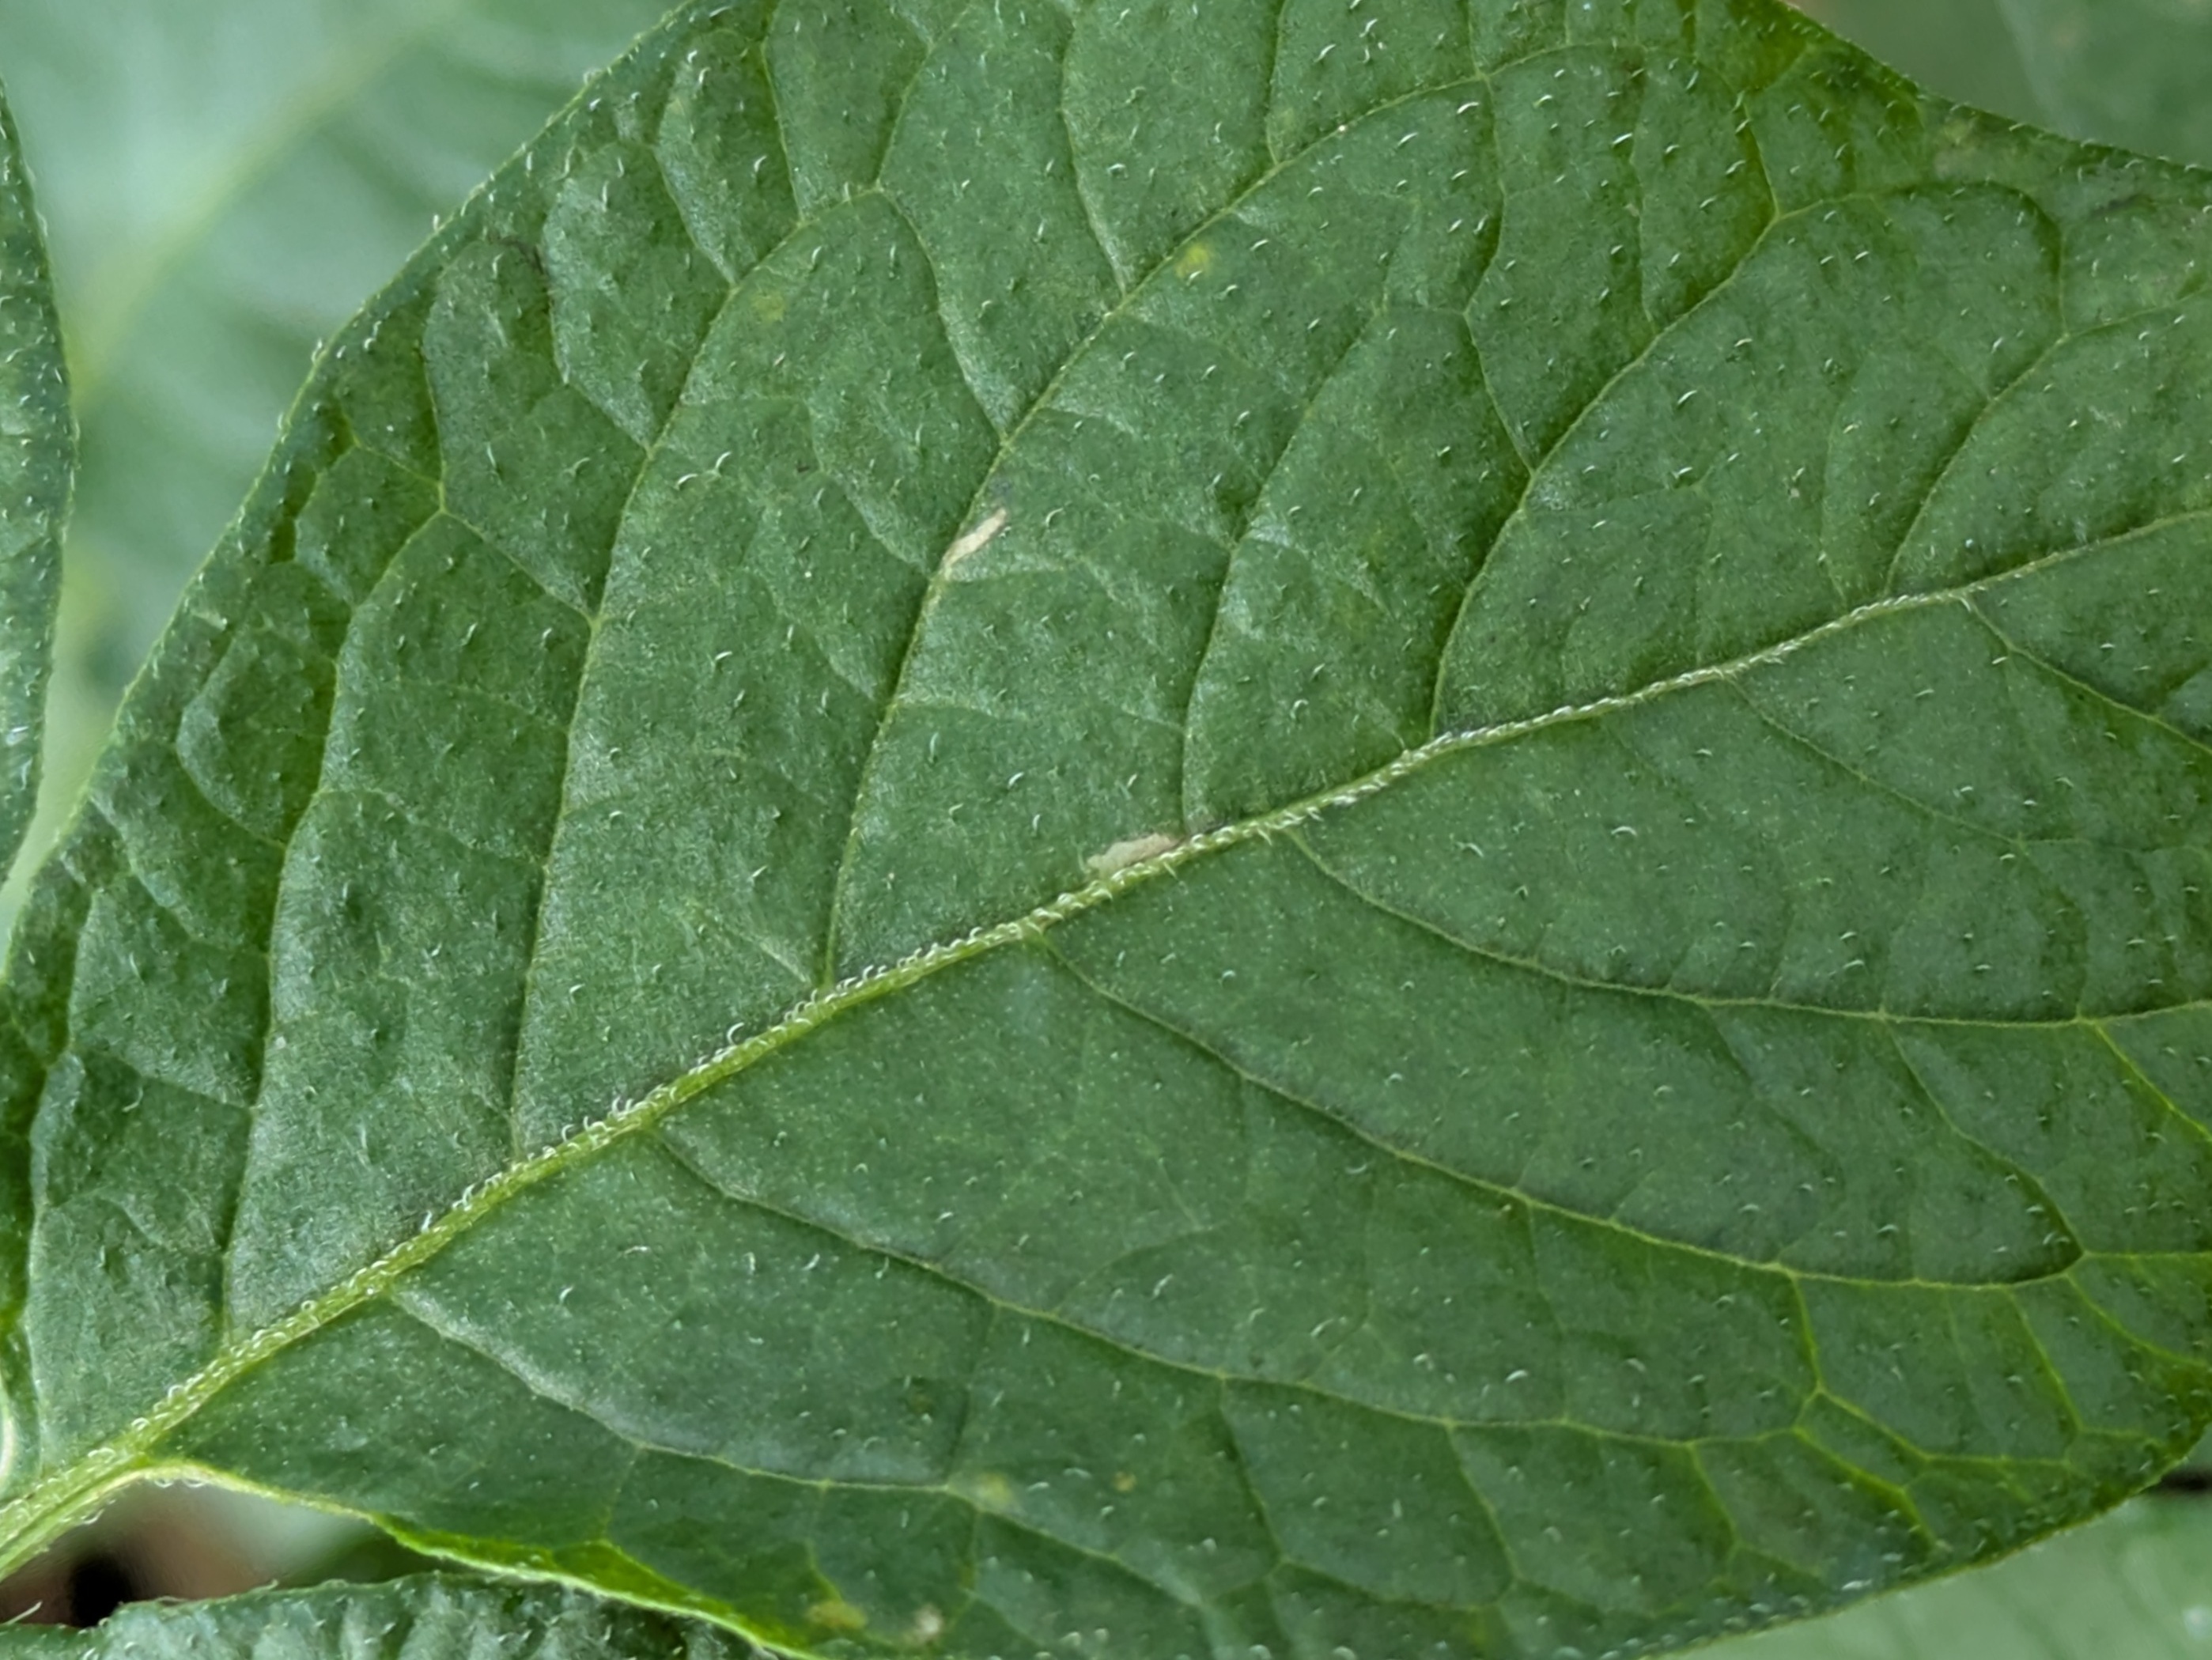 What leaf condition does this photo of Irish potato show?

healthy
